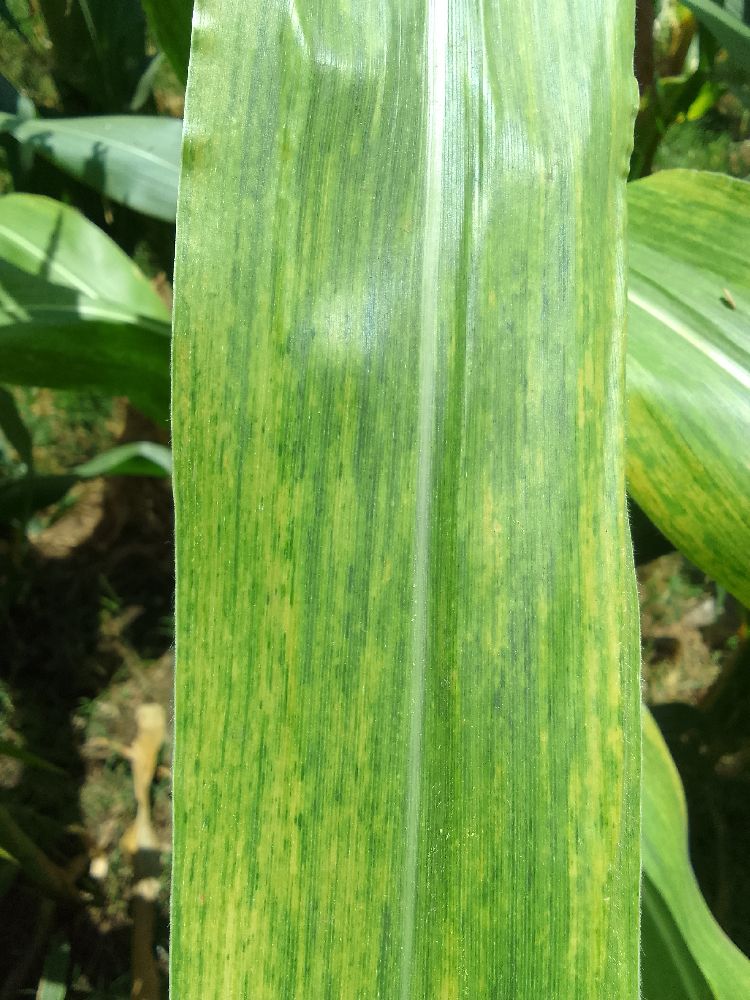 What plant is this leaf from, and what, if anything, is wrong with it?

maize, maize lethal necrosis
